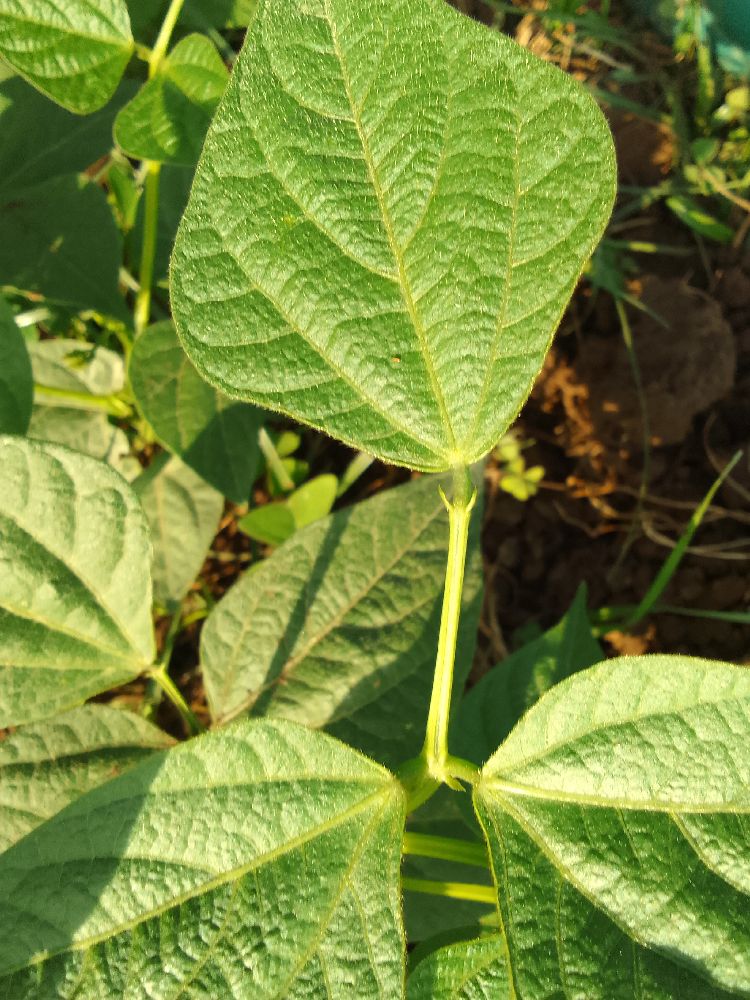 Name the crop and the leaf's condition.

common bean, healthy
